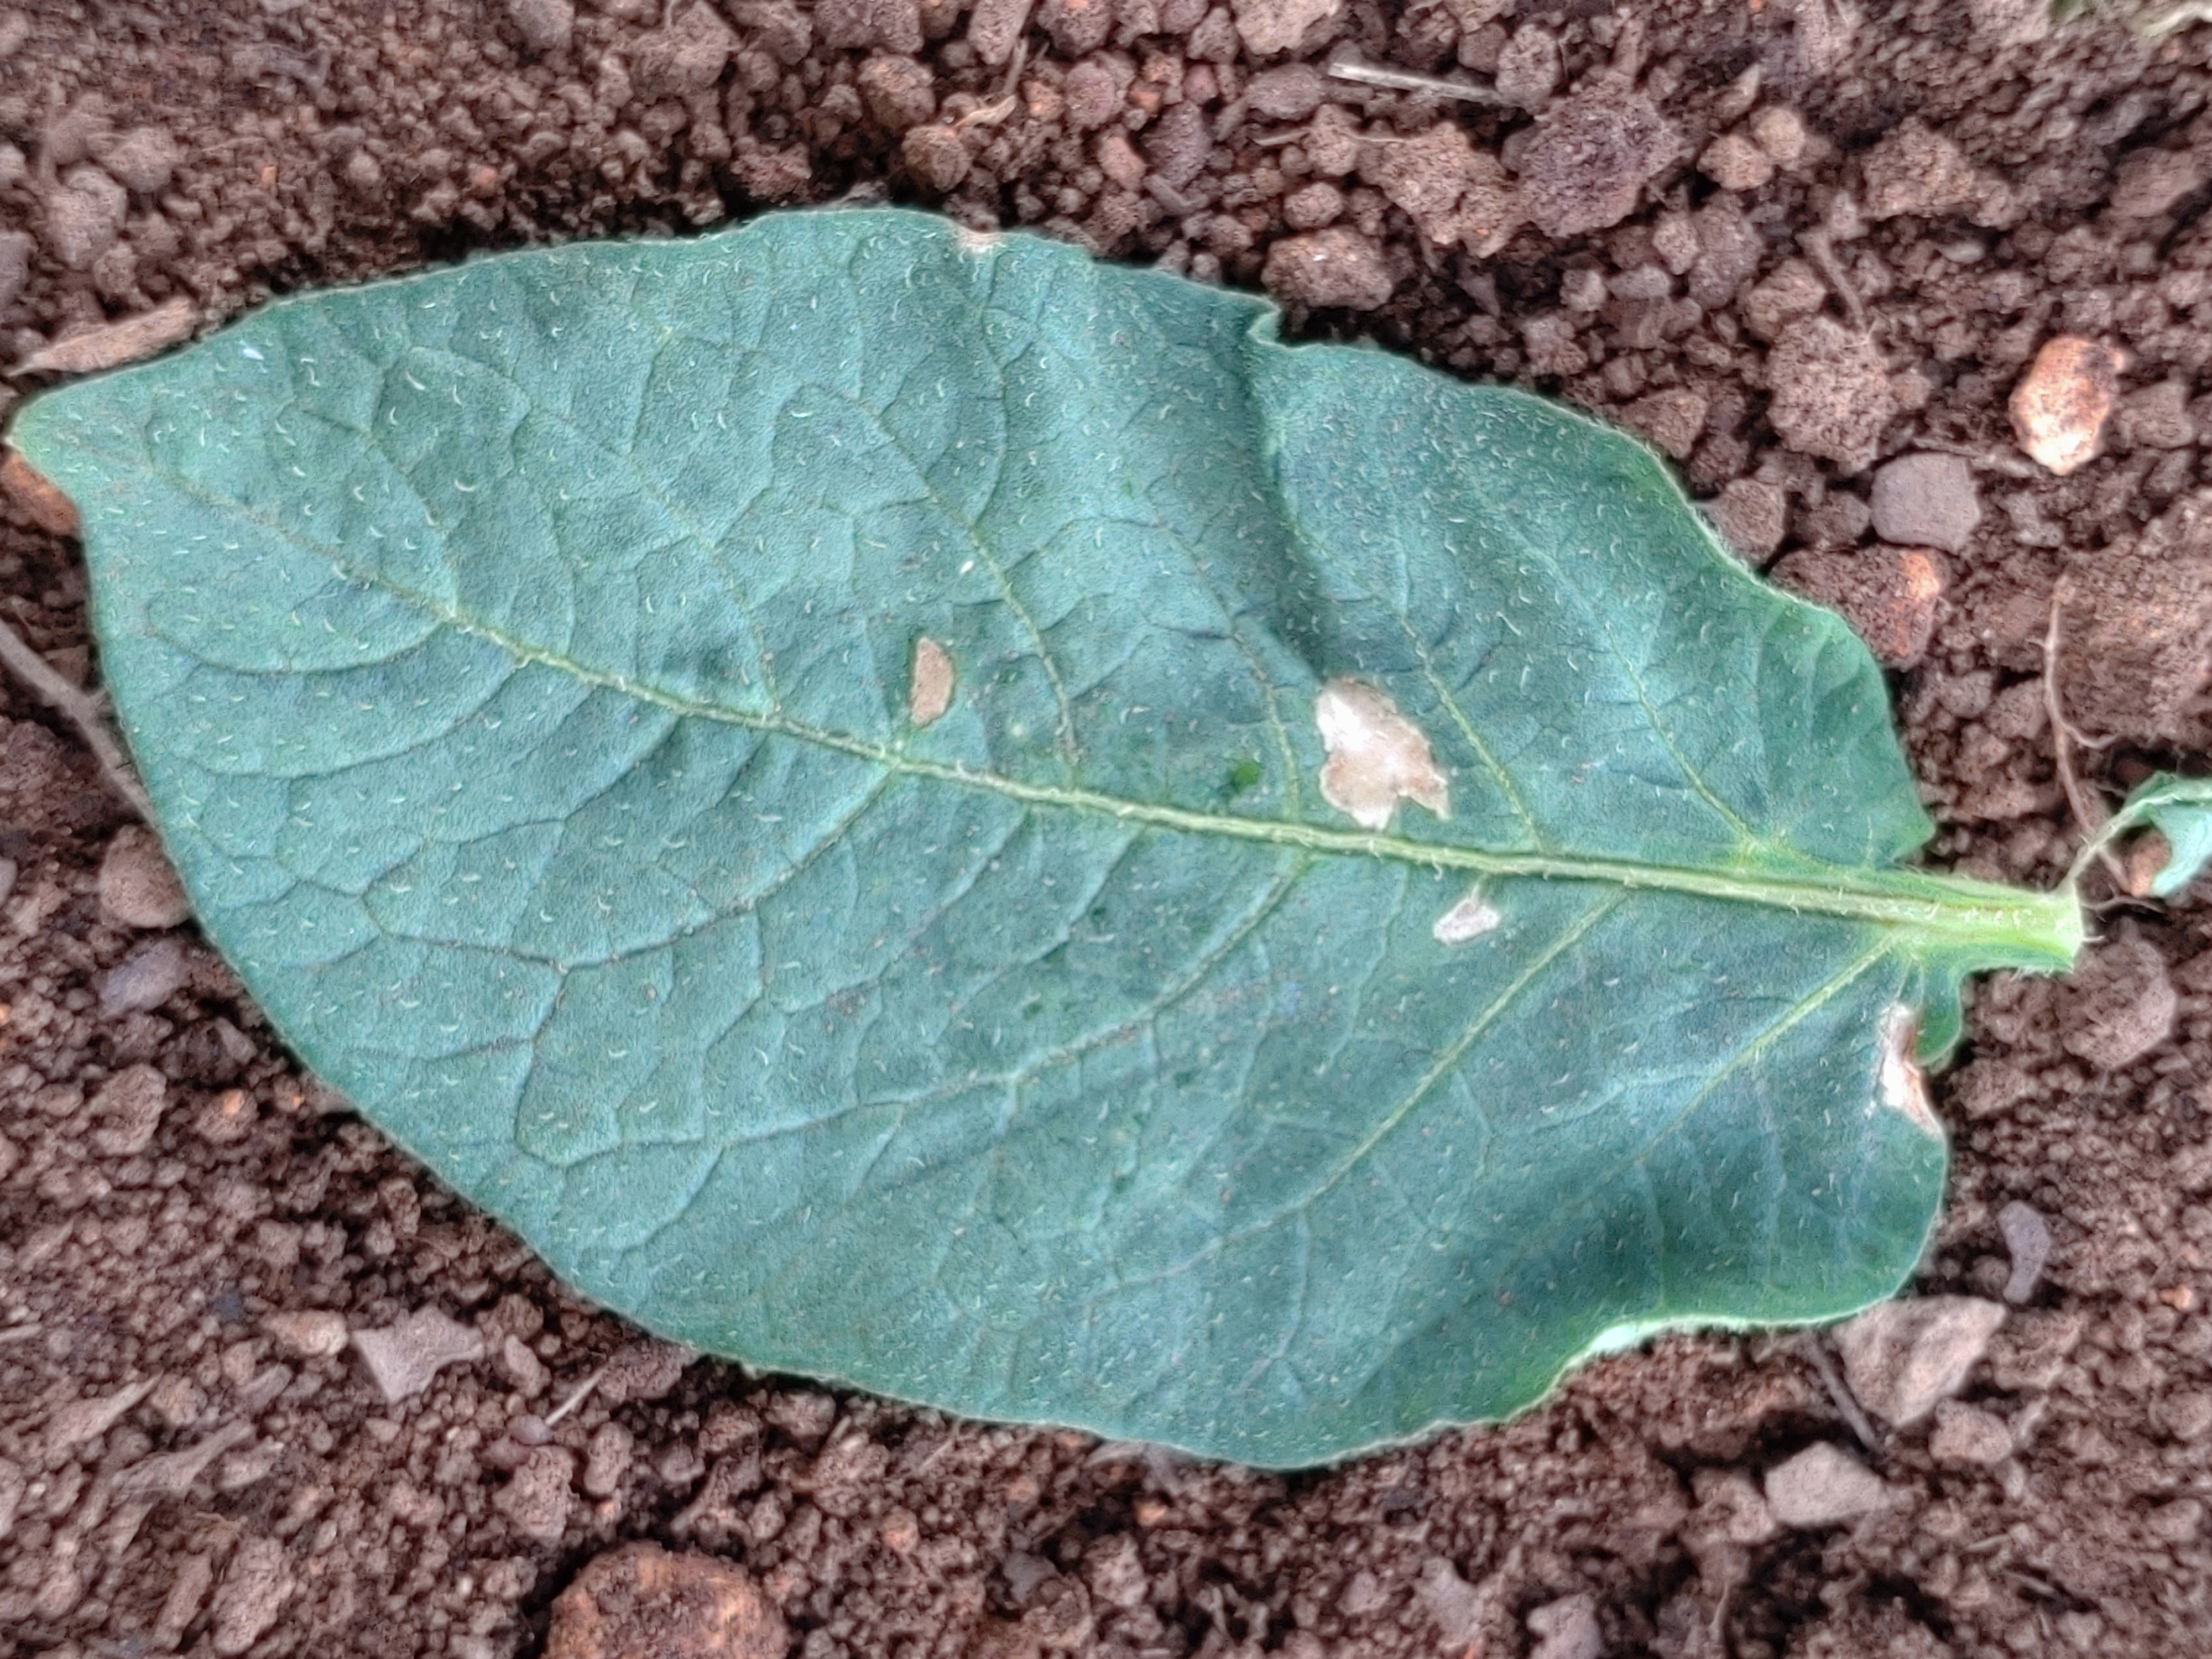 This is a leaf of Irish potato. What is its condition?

early blight
